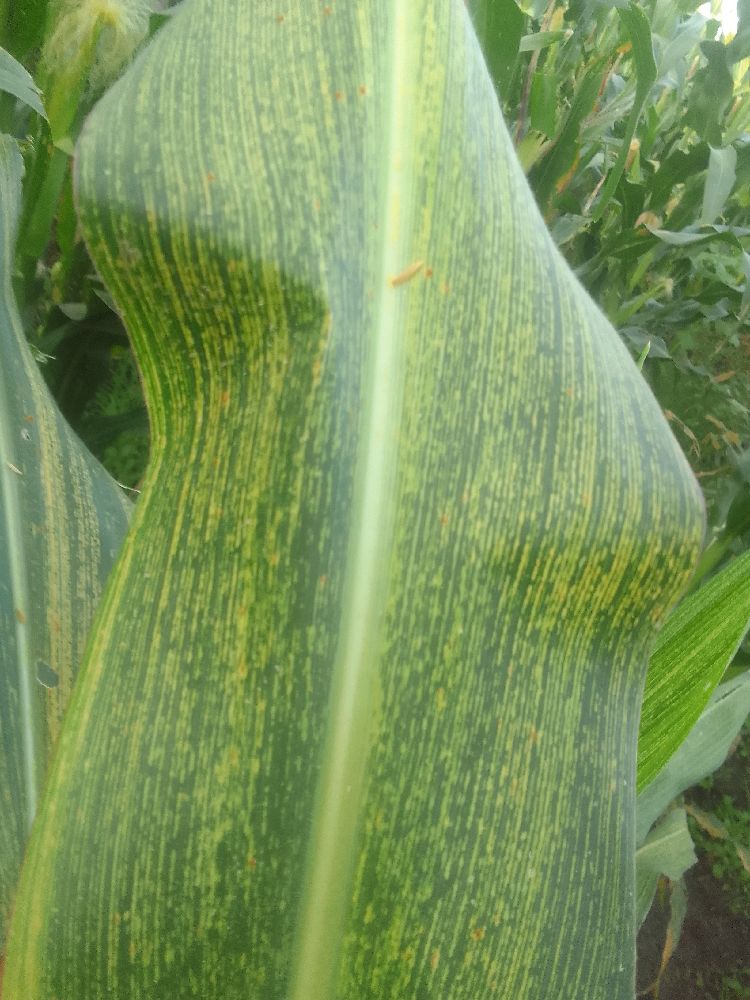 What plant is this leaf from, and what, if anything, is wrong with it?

maize, maize streak virus
